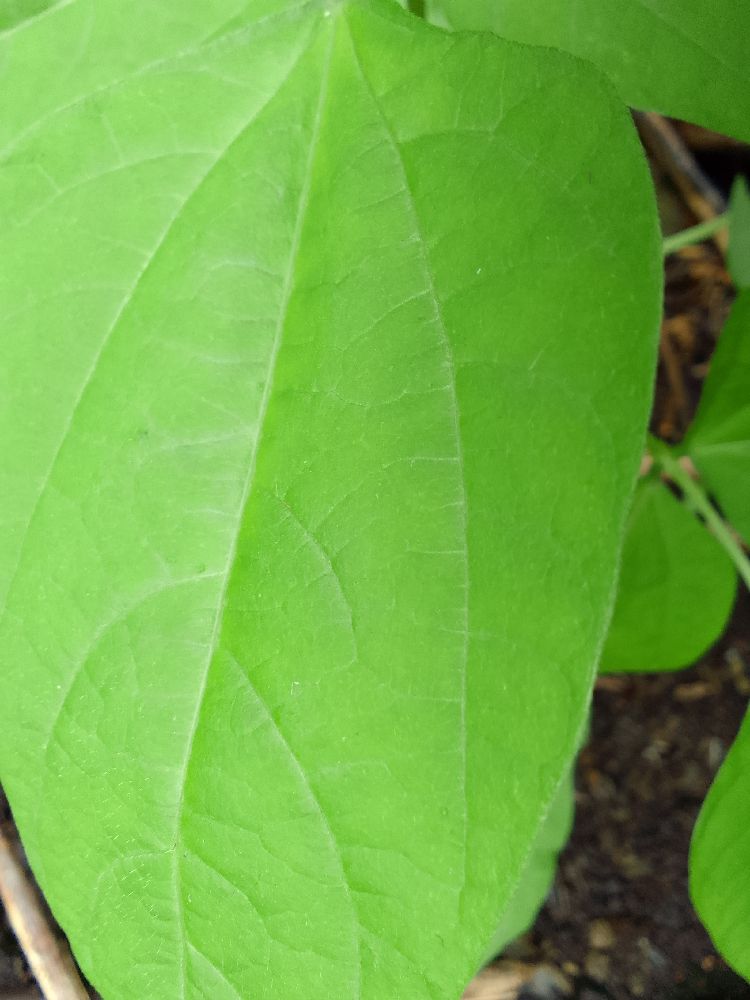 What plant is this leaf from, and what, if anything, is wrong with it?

common bean, healthy
